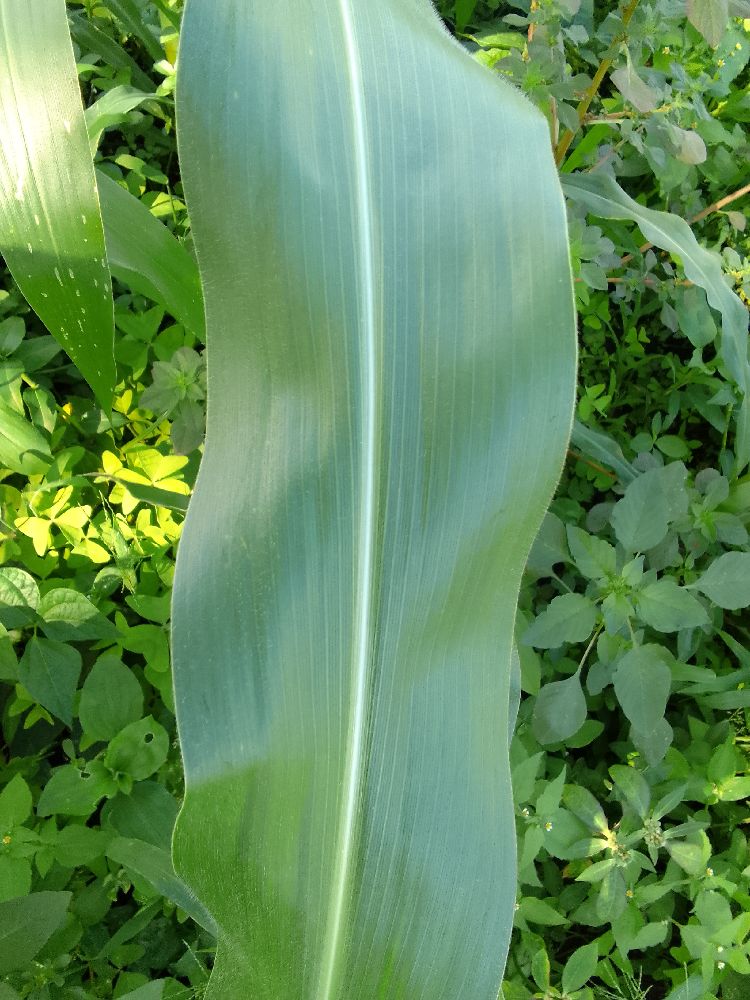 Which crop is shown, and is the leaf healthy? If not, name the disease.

maize, healthy
